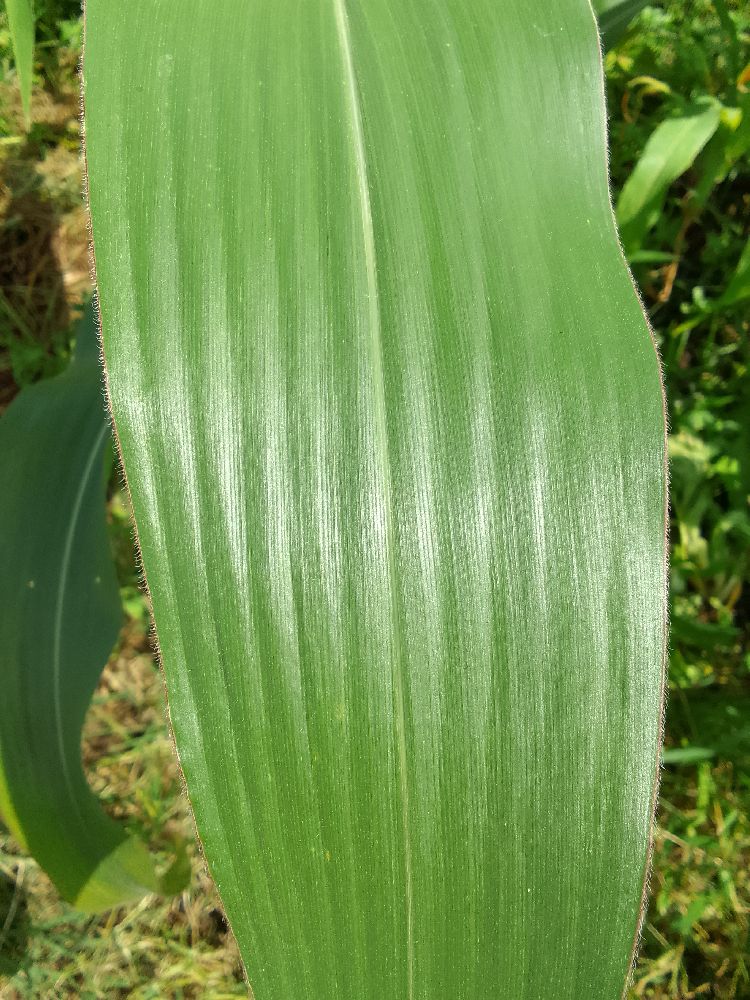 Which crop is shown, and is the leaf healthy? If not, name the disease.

maize, healthy
